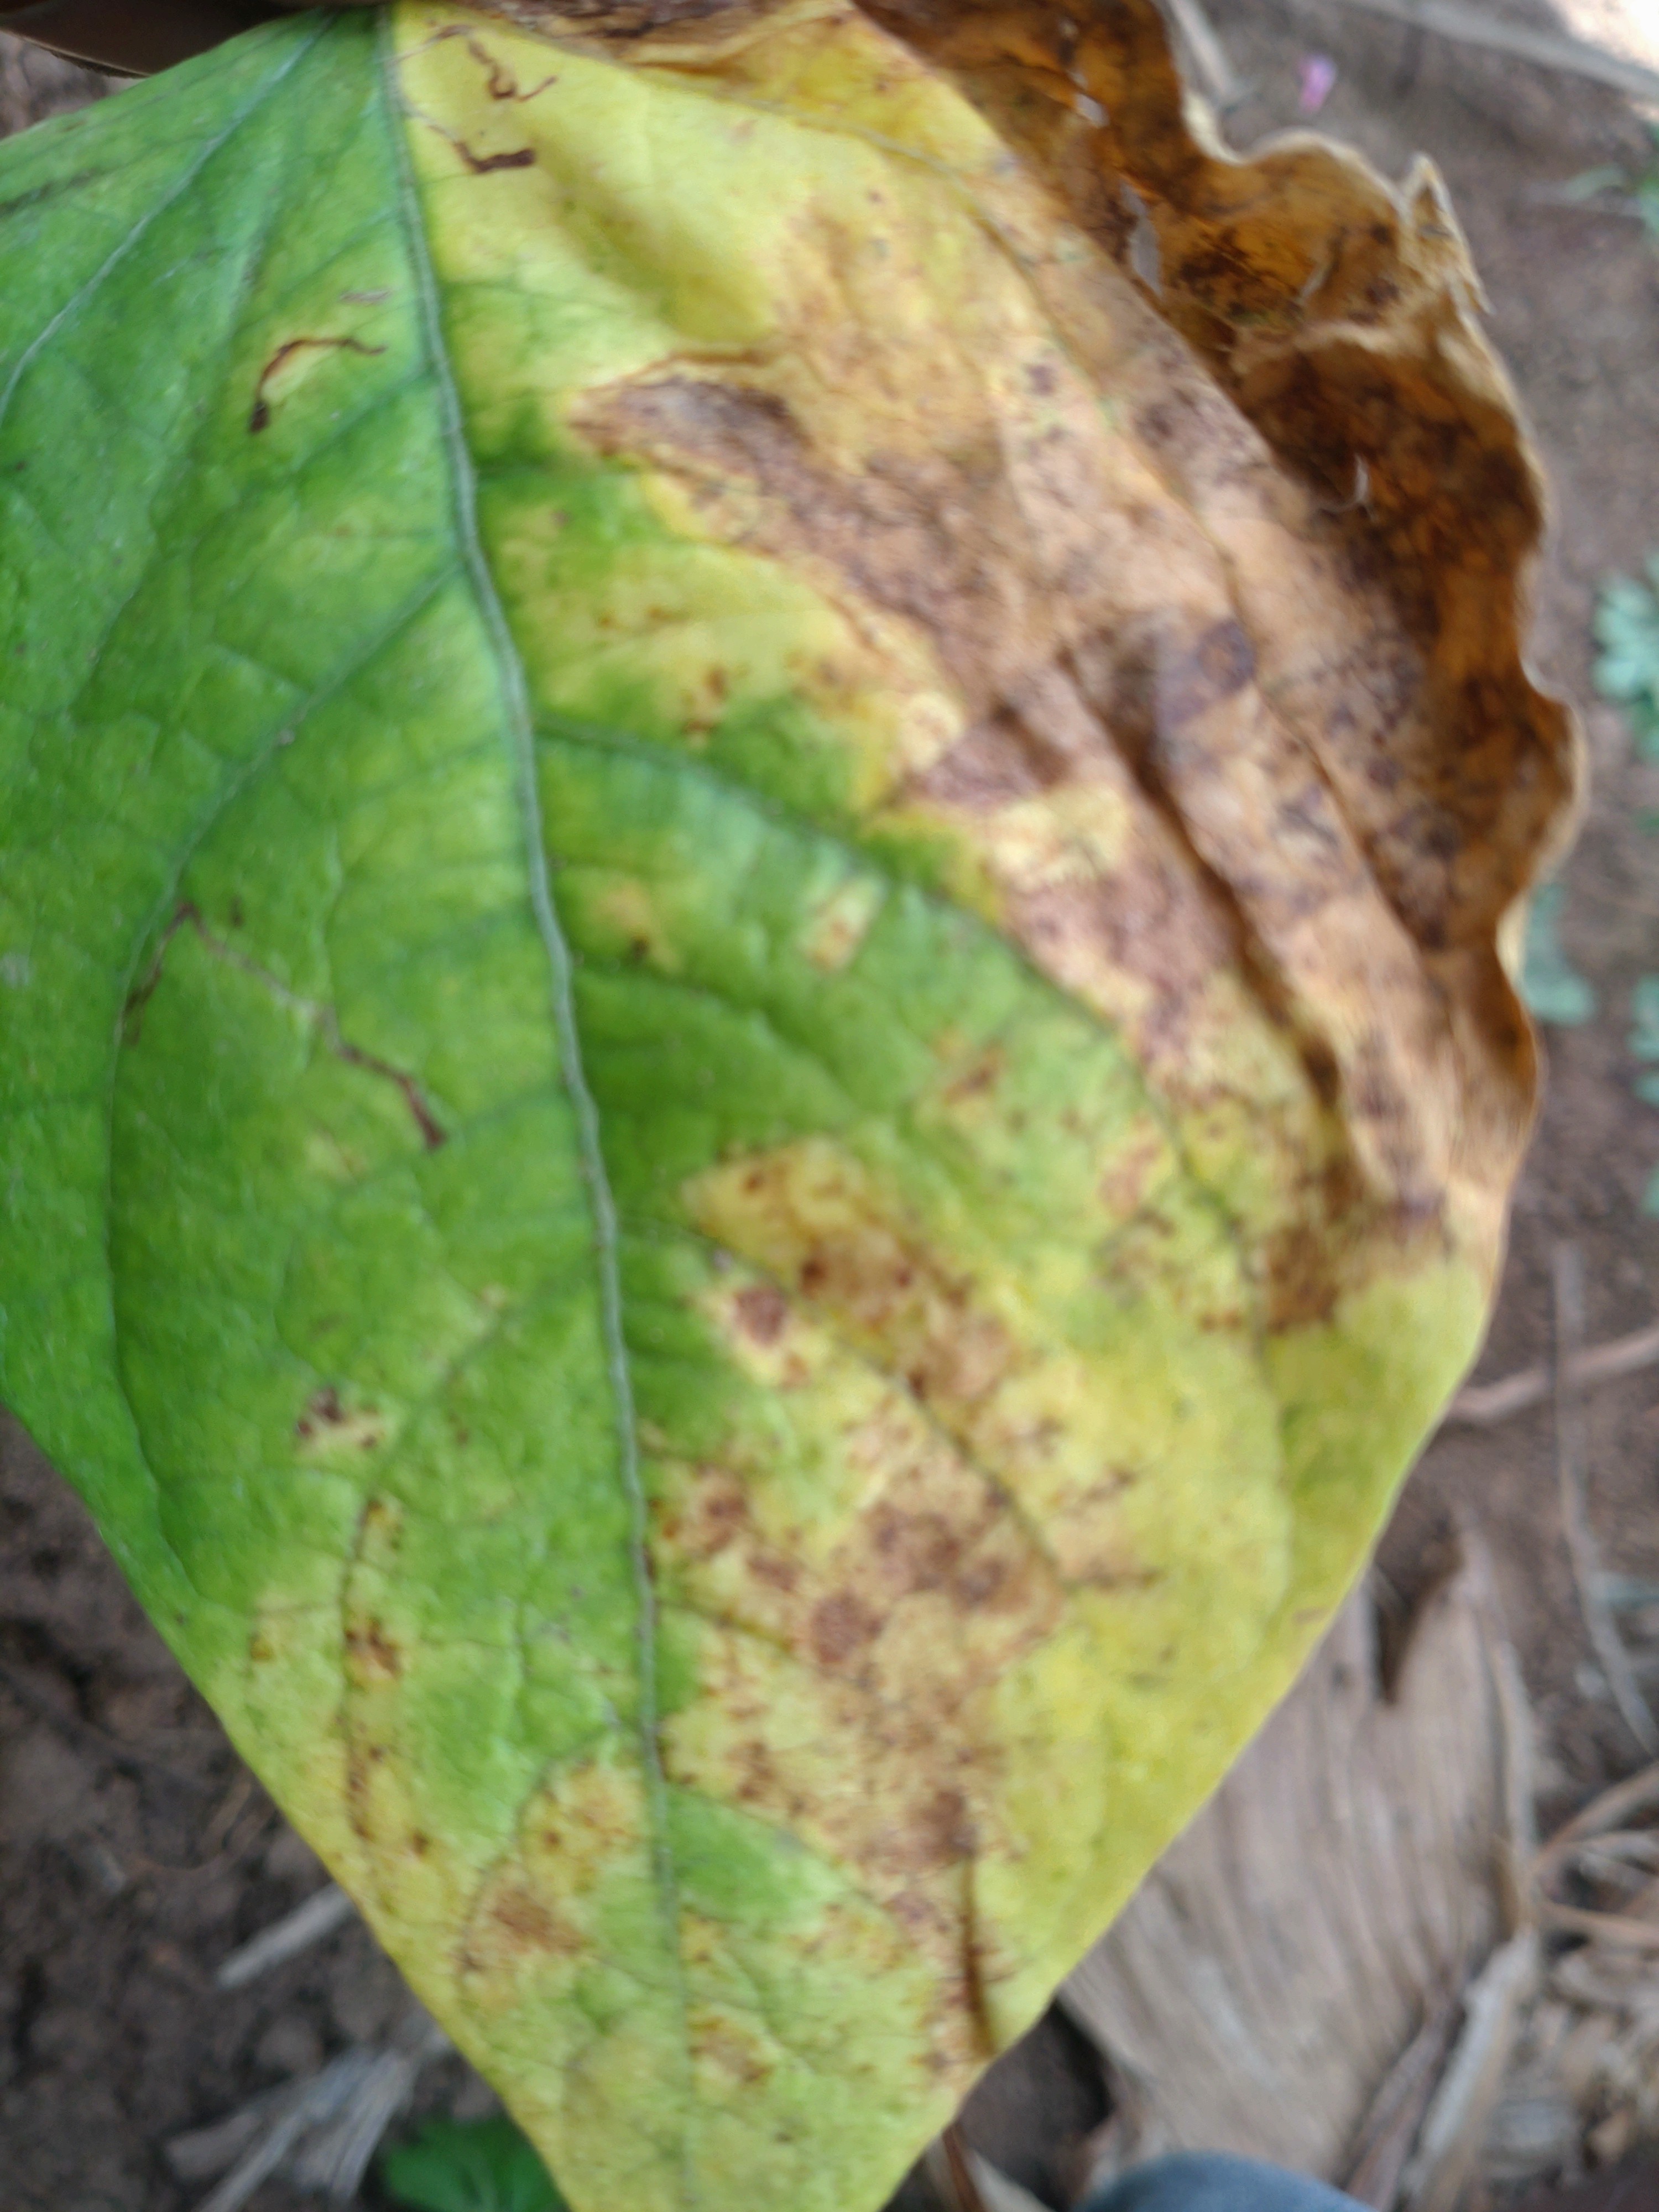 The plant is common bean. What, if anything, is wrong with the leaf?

rust
